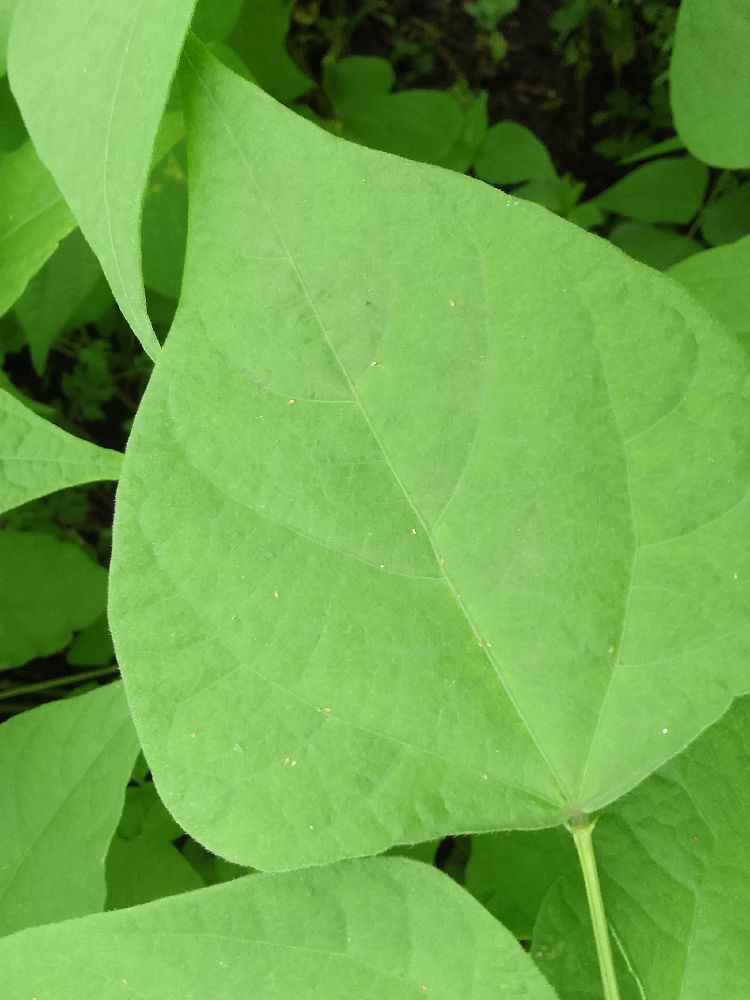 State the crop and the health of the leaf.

common bean, healthy
